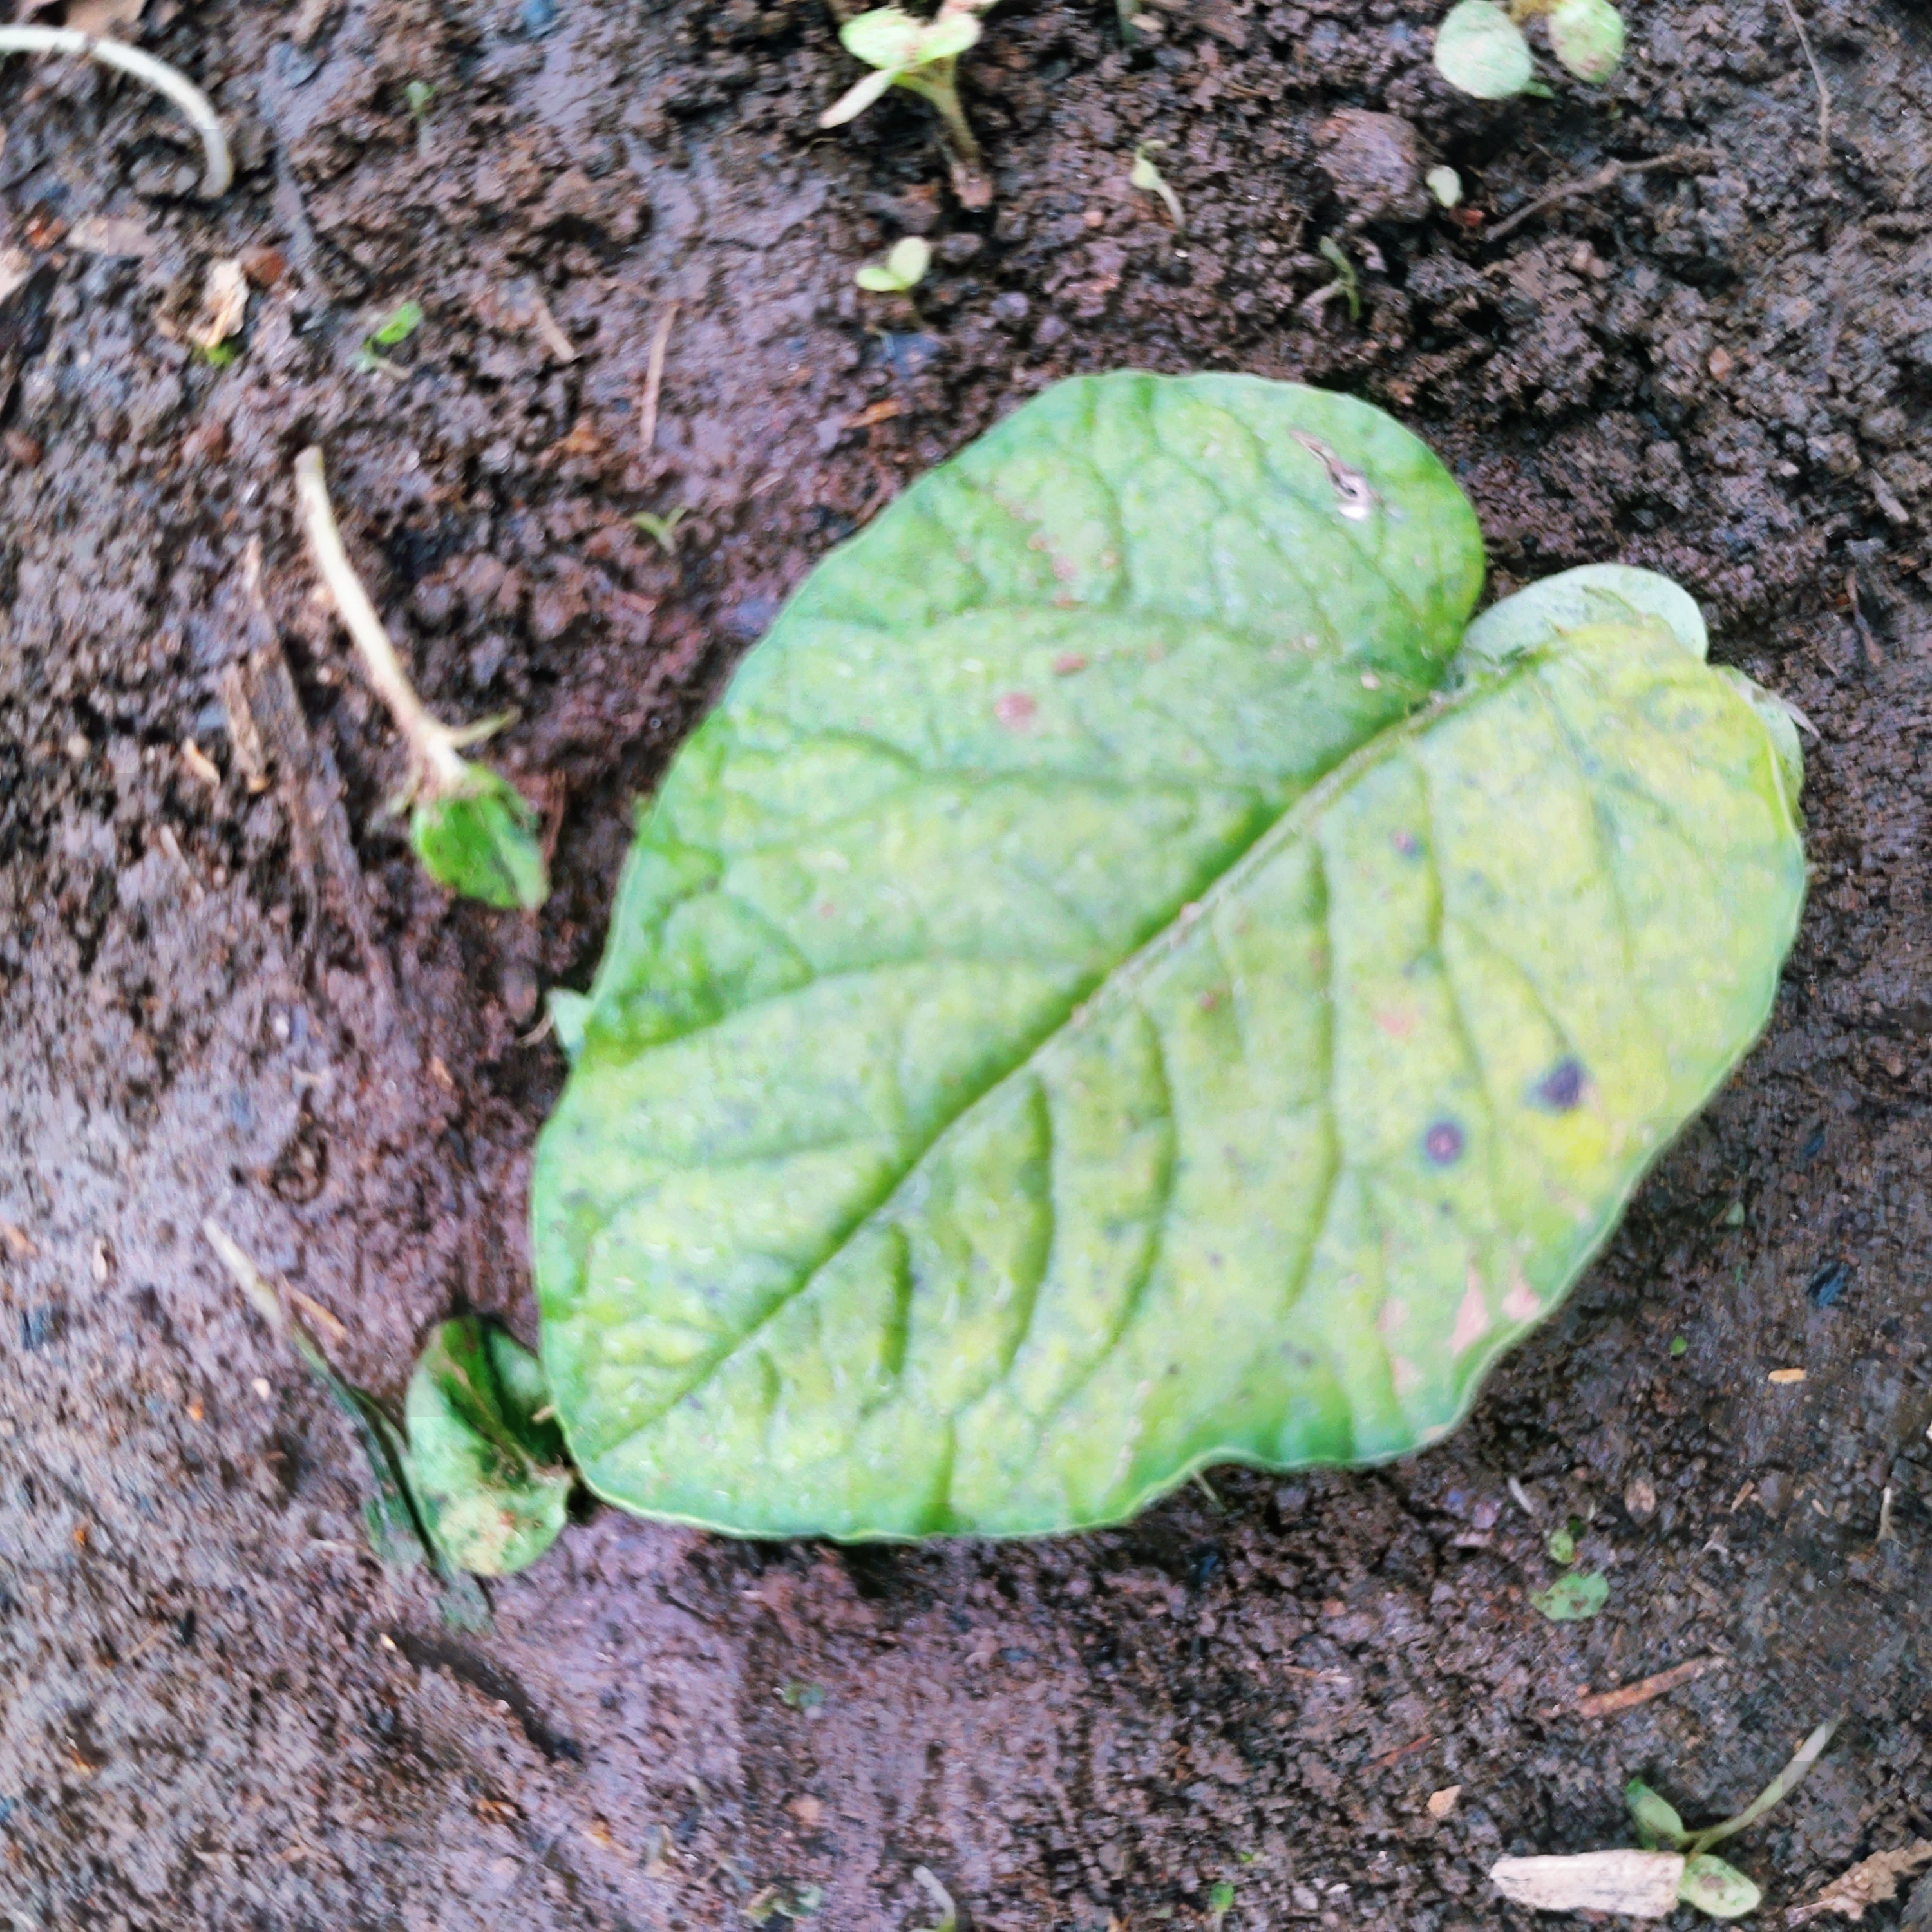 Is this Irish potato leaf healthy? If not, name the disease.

late blight
